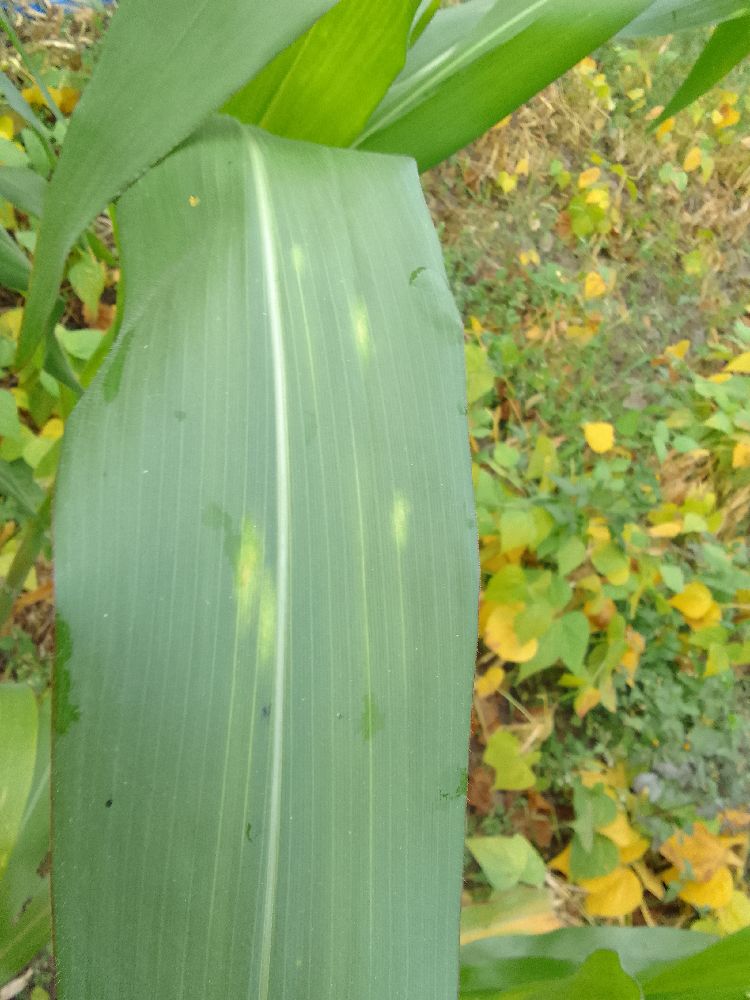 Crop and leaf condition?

maize, healthy
